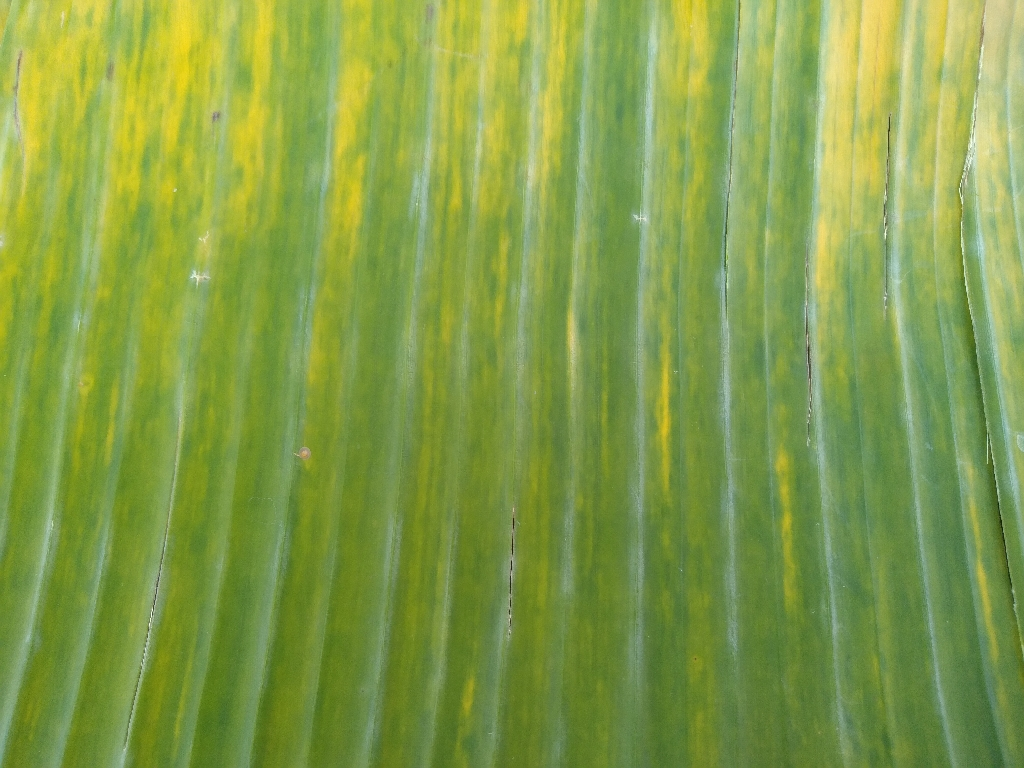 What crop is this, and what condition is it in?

banana, fusarium wilt race 1
